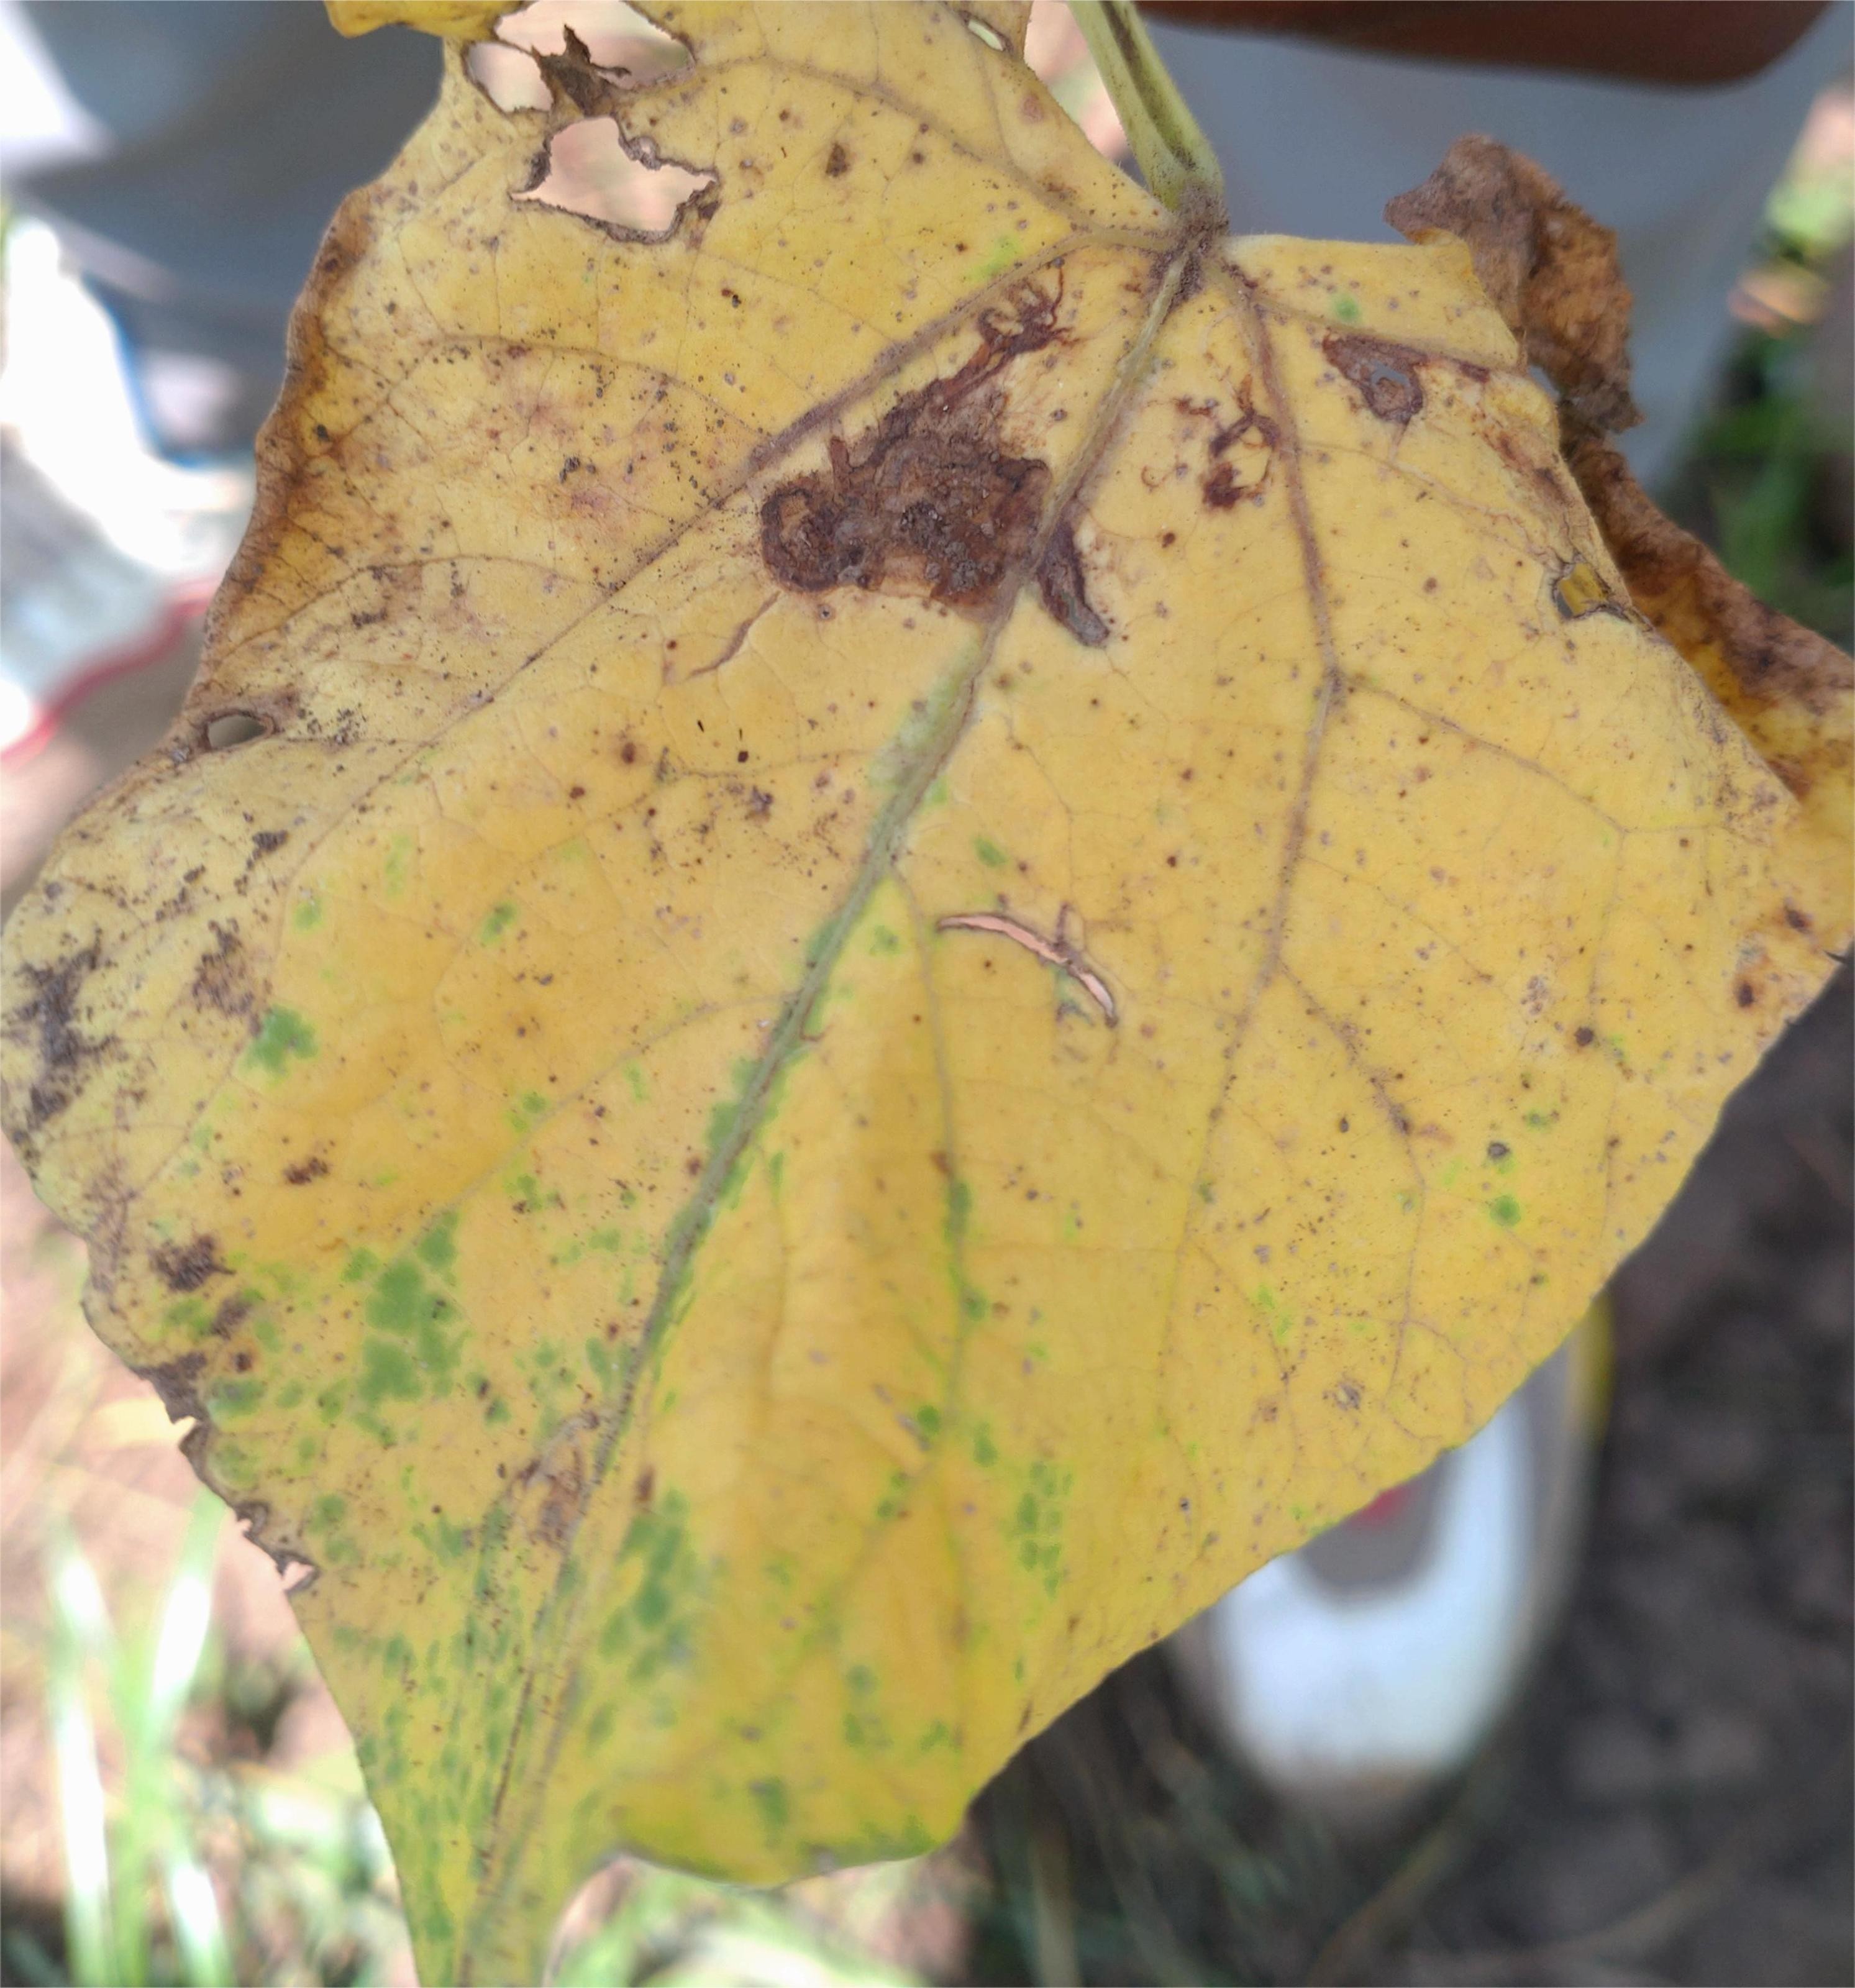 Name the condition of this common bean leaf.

anthracnose
